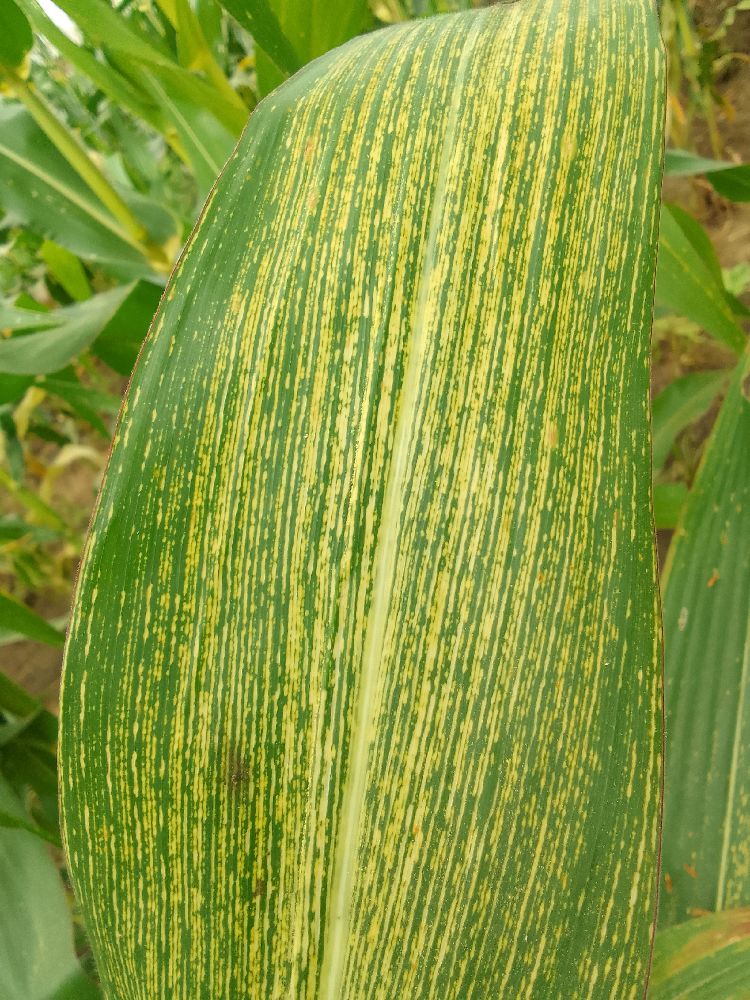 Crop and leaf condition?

maize, maize streak virus
